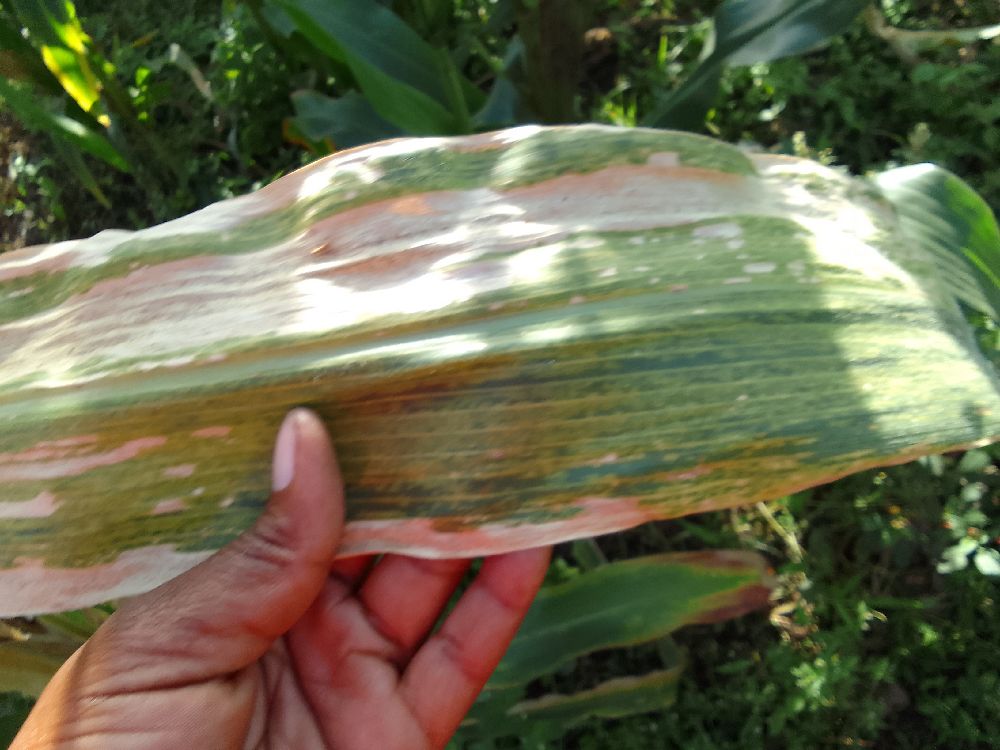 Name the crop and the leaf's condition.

maize, maize lethal necrosis
